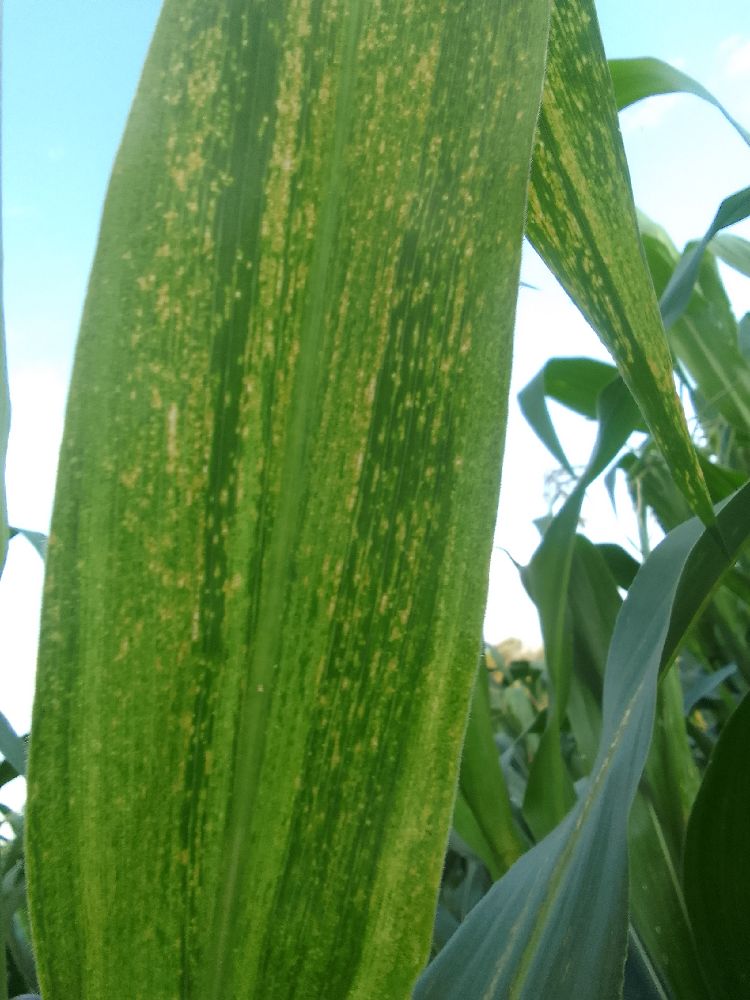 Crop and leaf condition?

maize, maize lethal necrosis
